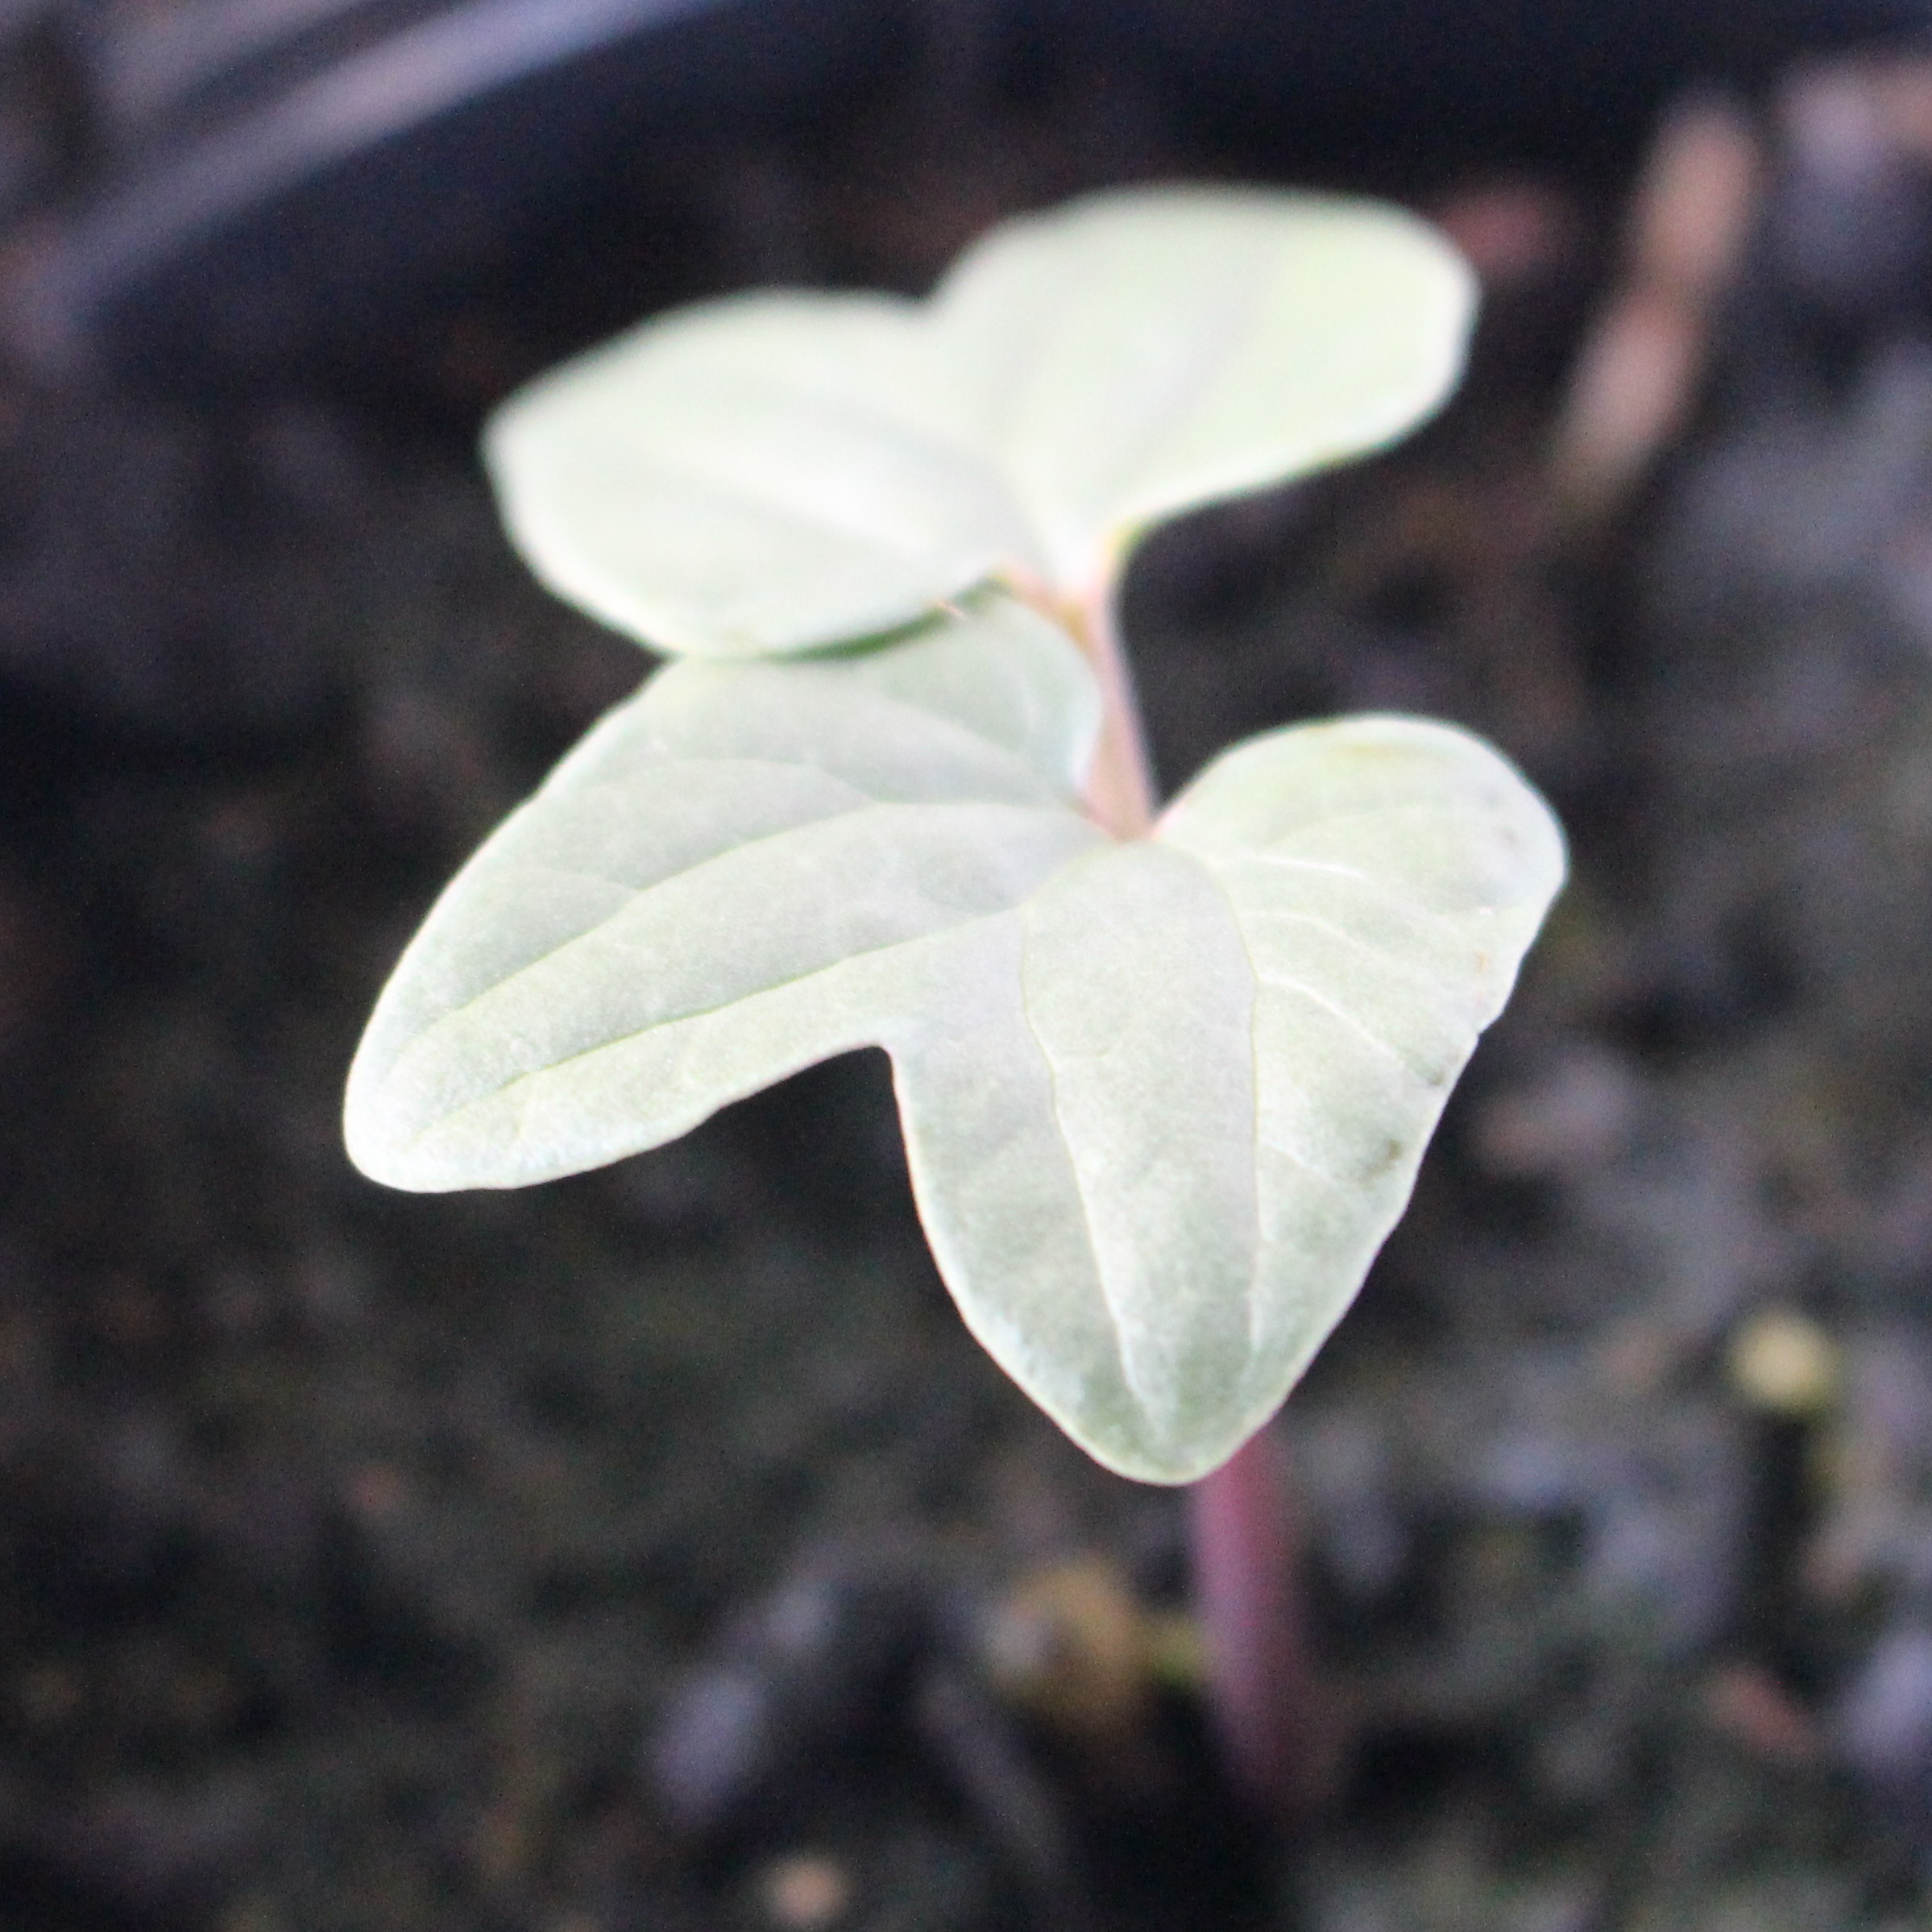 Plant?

Convolvulus arvensis
